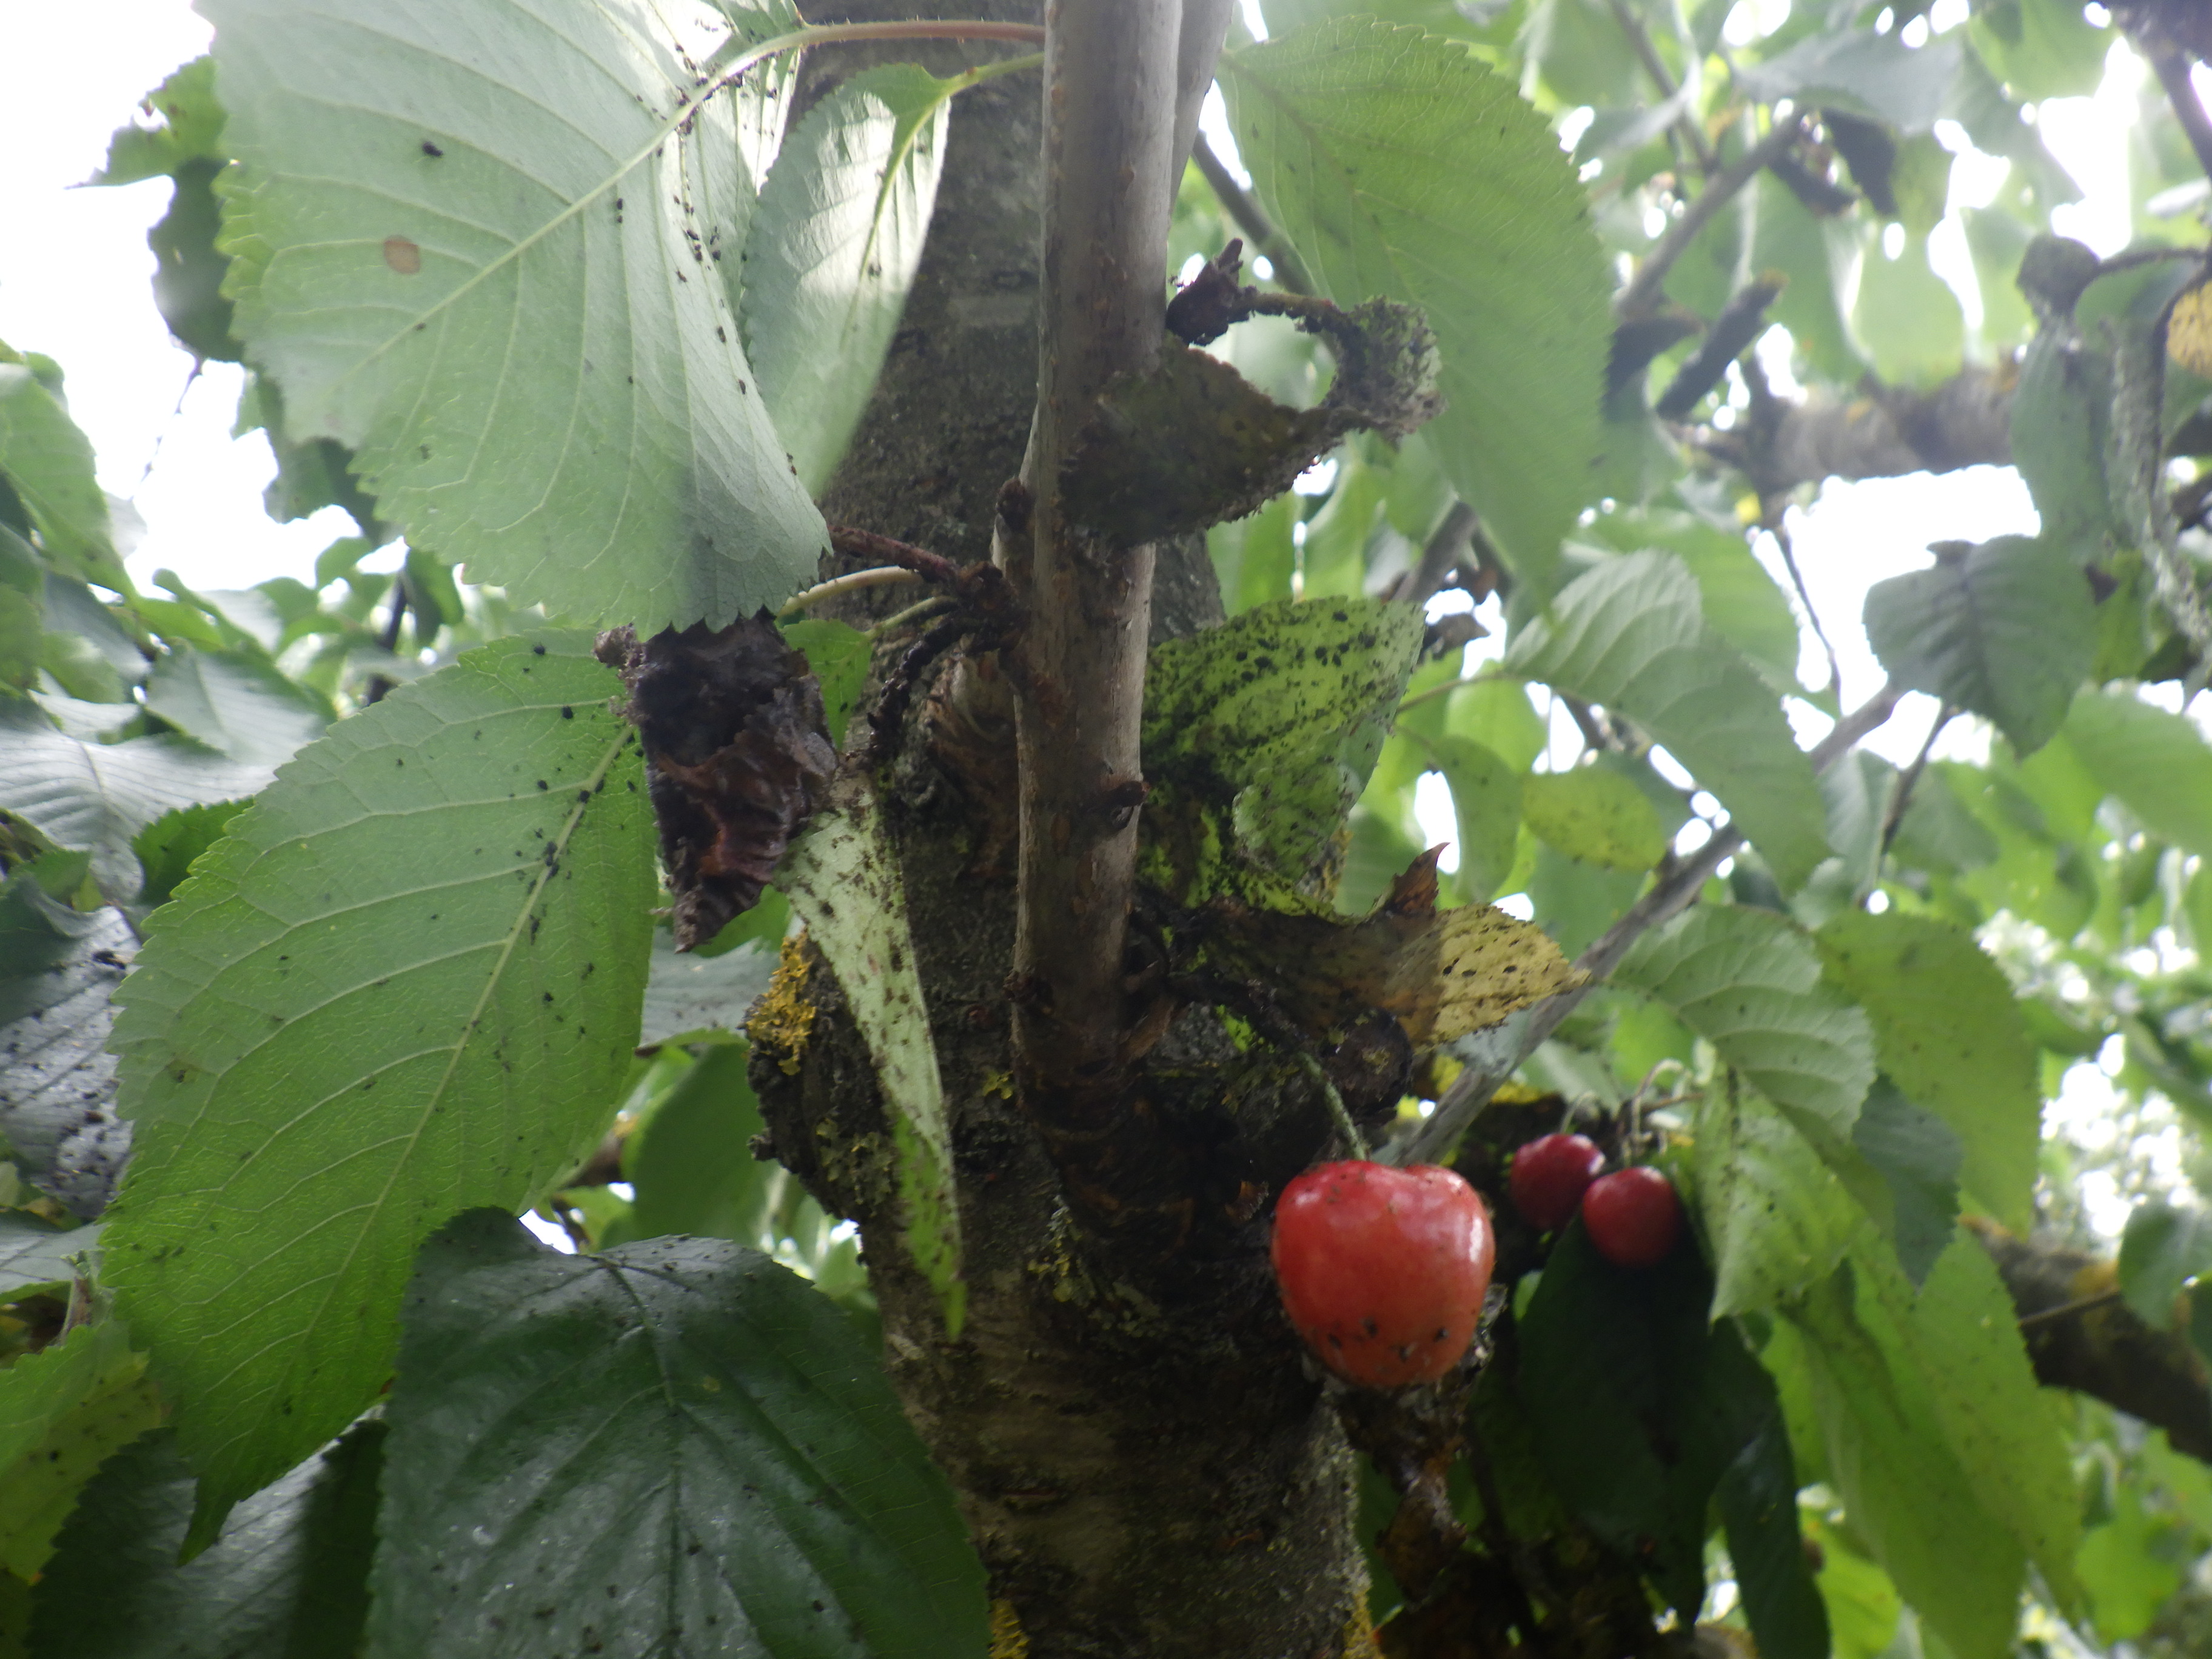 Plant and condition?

cherry, black cherry aphids, shot hole disease
